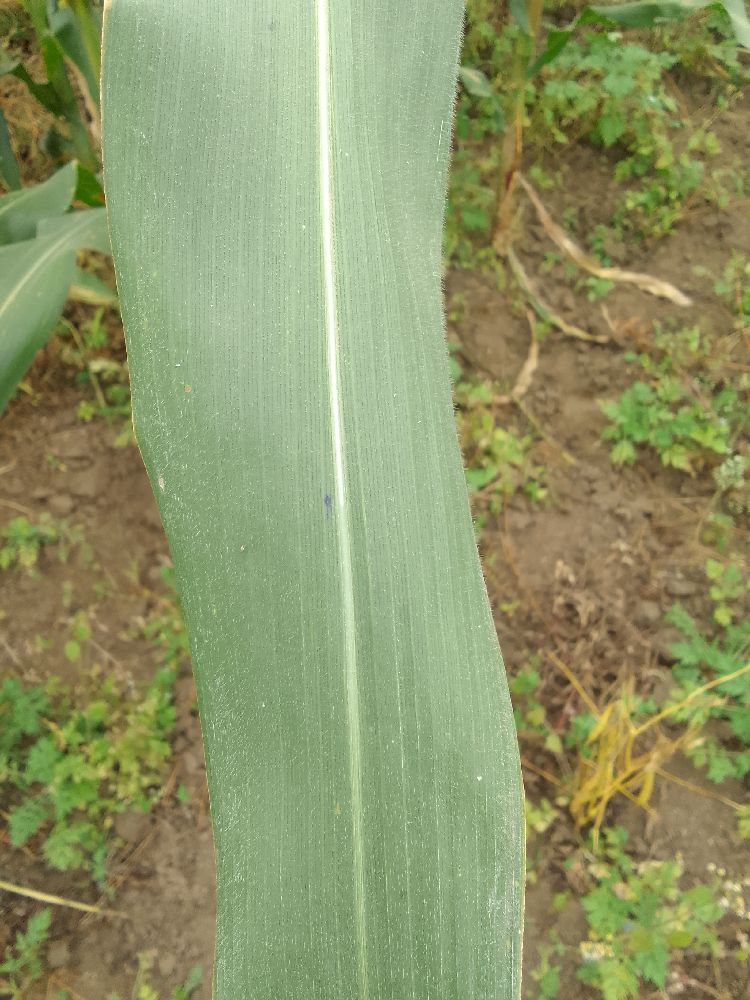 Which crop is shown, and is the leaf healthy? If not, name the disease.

maize, healthy
